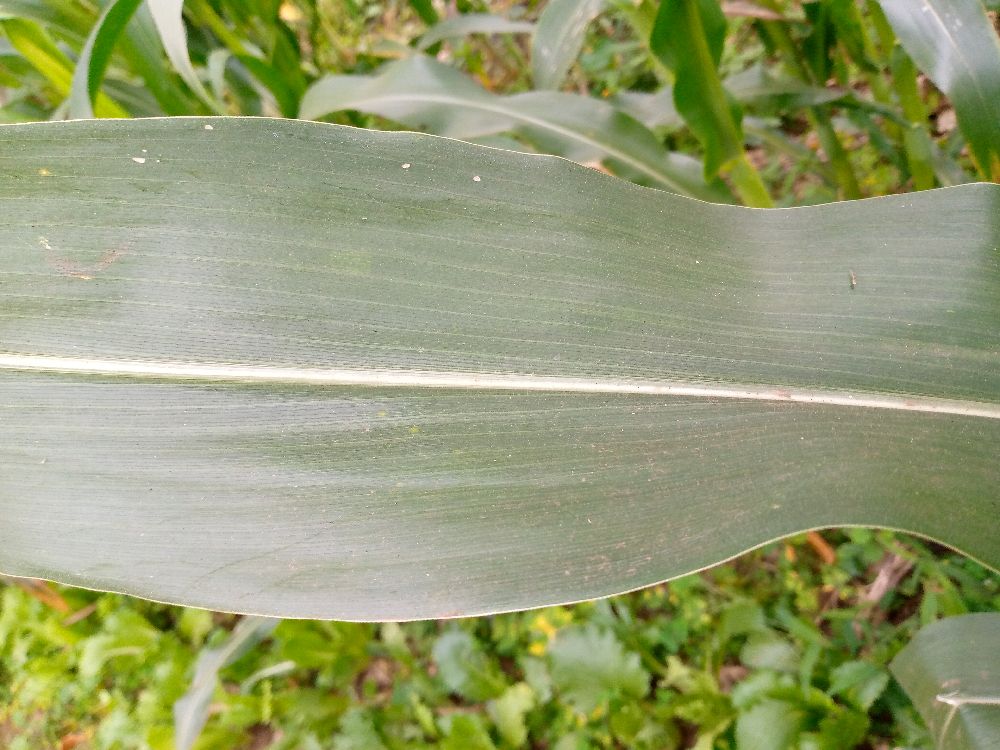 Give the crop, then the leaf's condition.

maize, healthy
